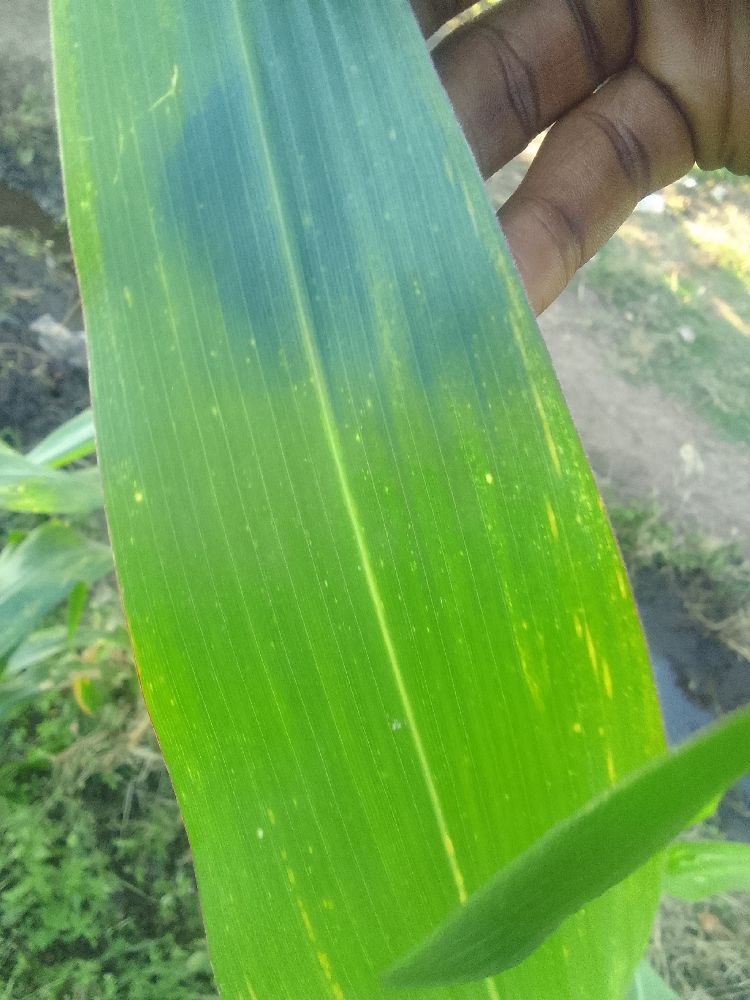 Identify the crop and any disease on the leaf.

maize, healthy
